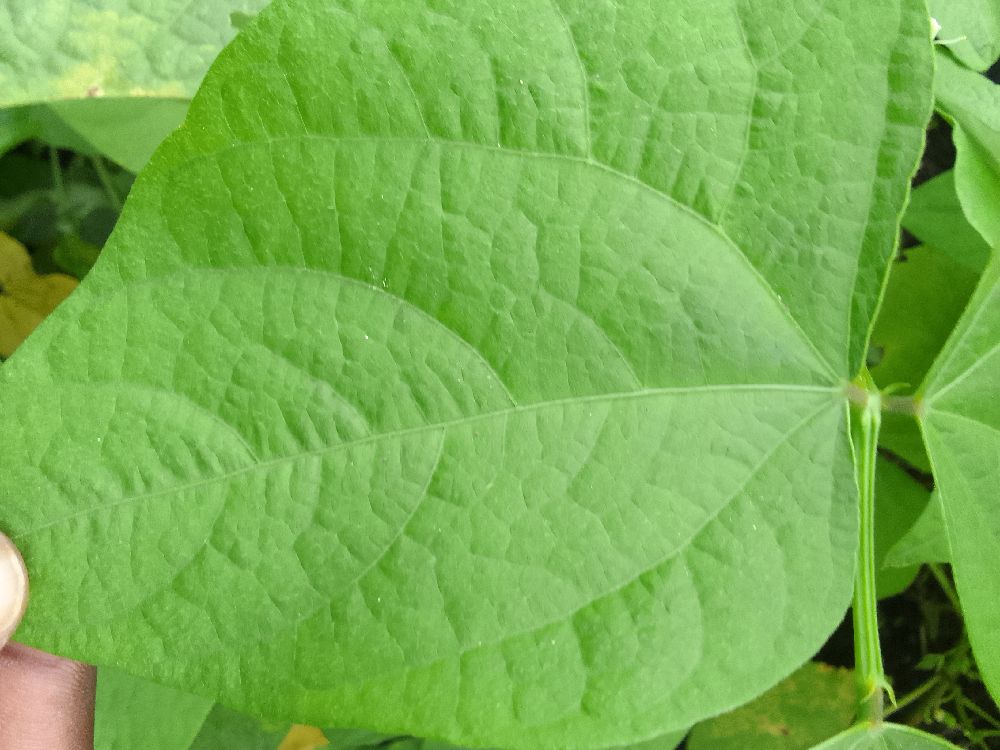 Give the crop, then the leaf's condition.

common bean, healthy
